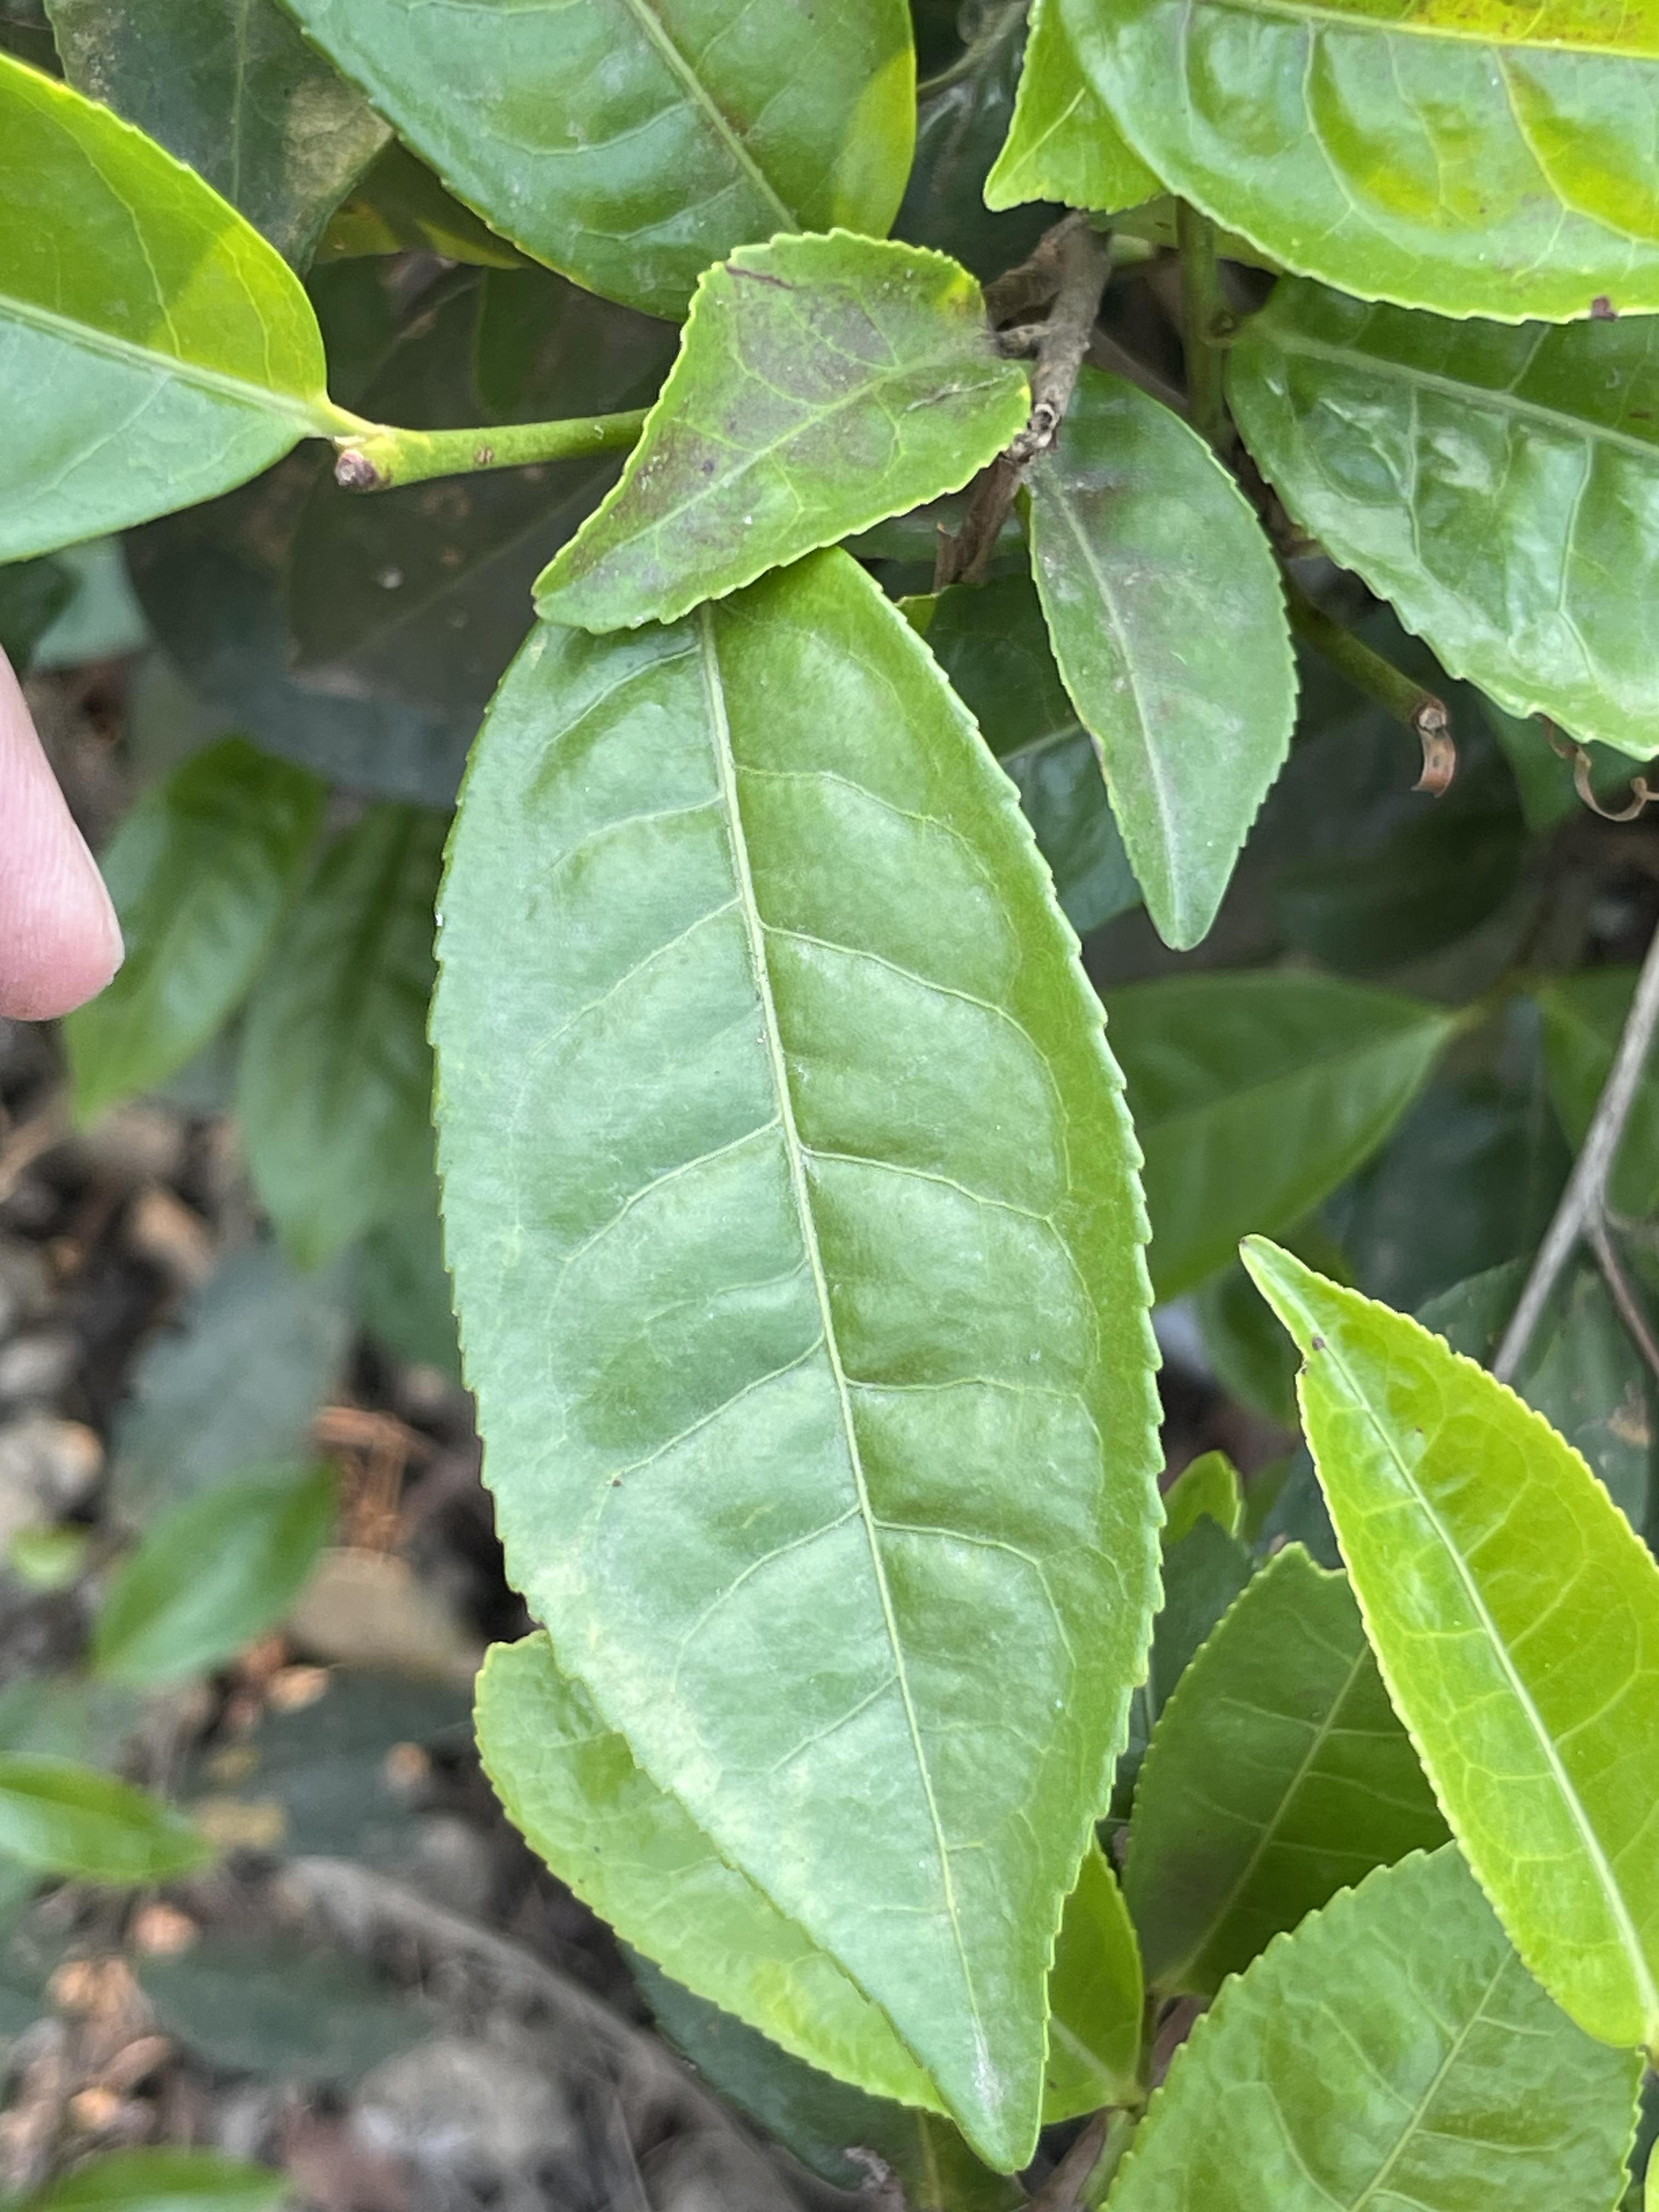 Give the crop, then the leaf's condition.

tea, healthy leaf
